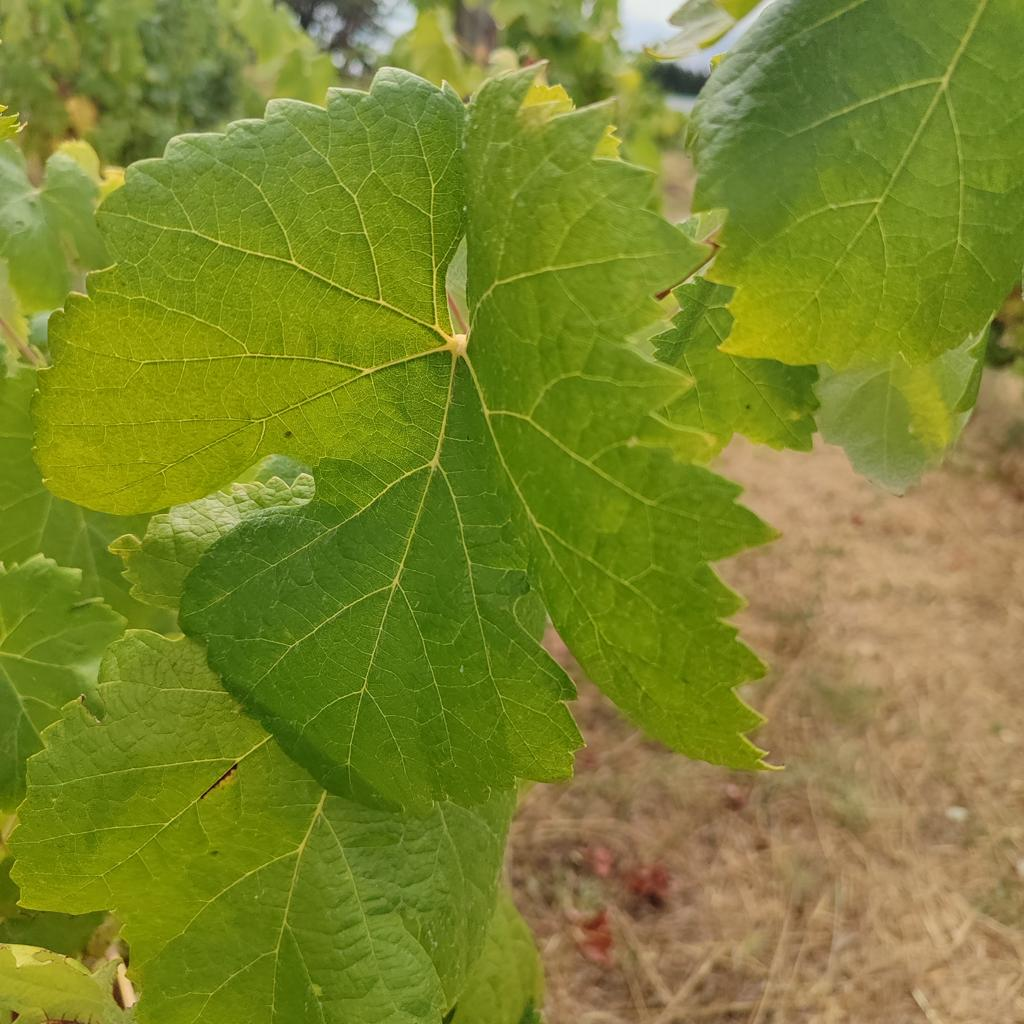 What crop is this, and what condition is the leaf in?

grapevine, healthy
